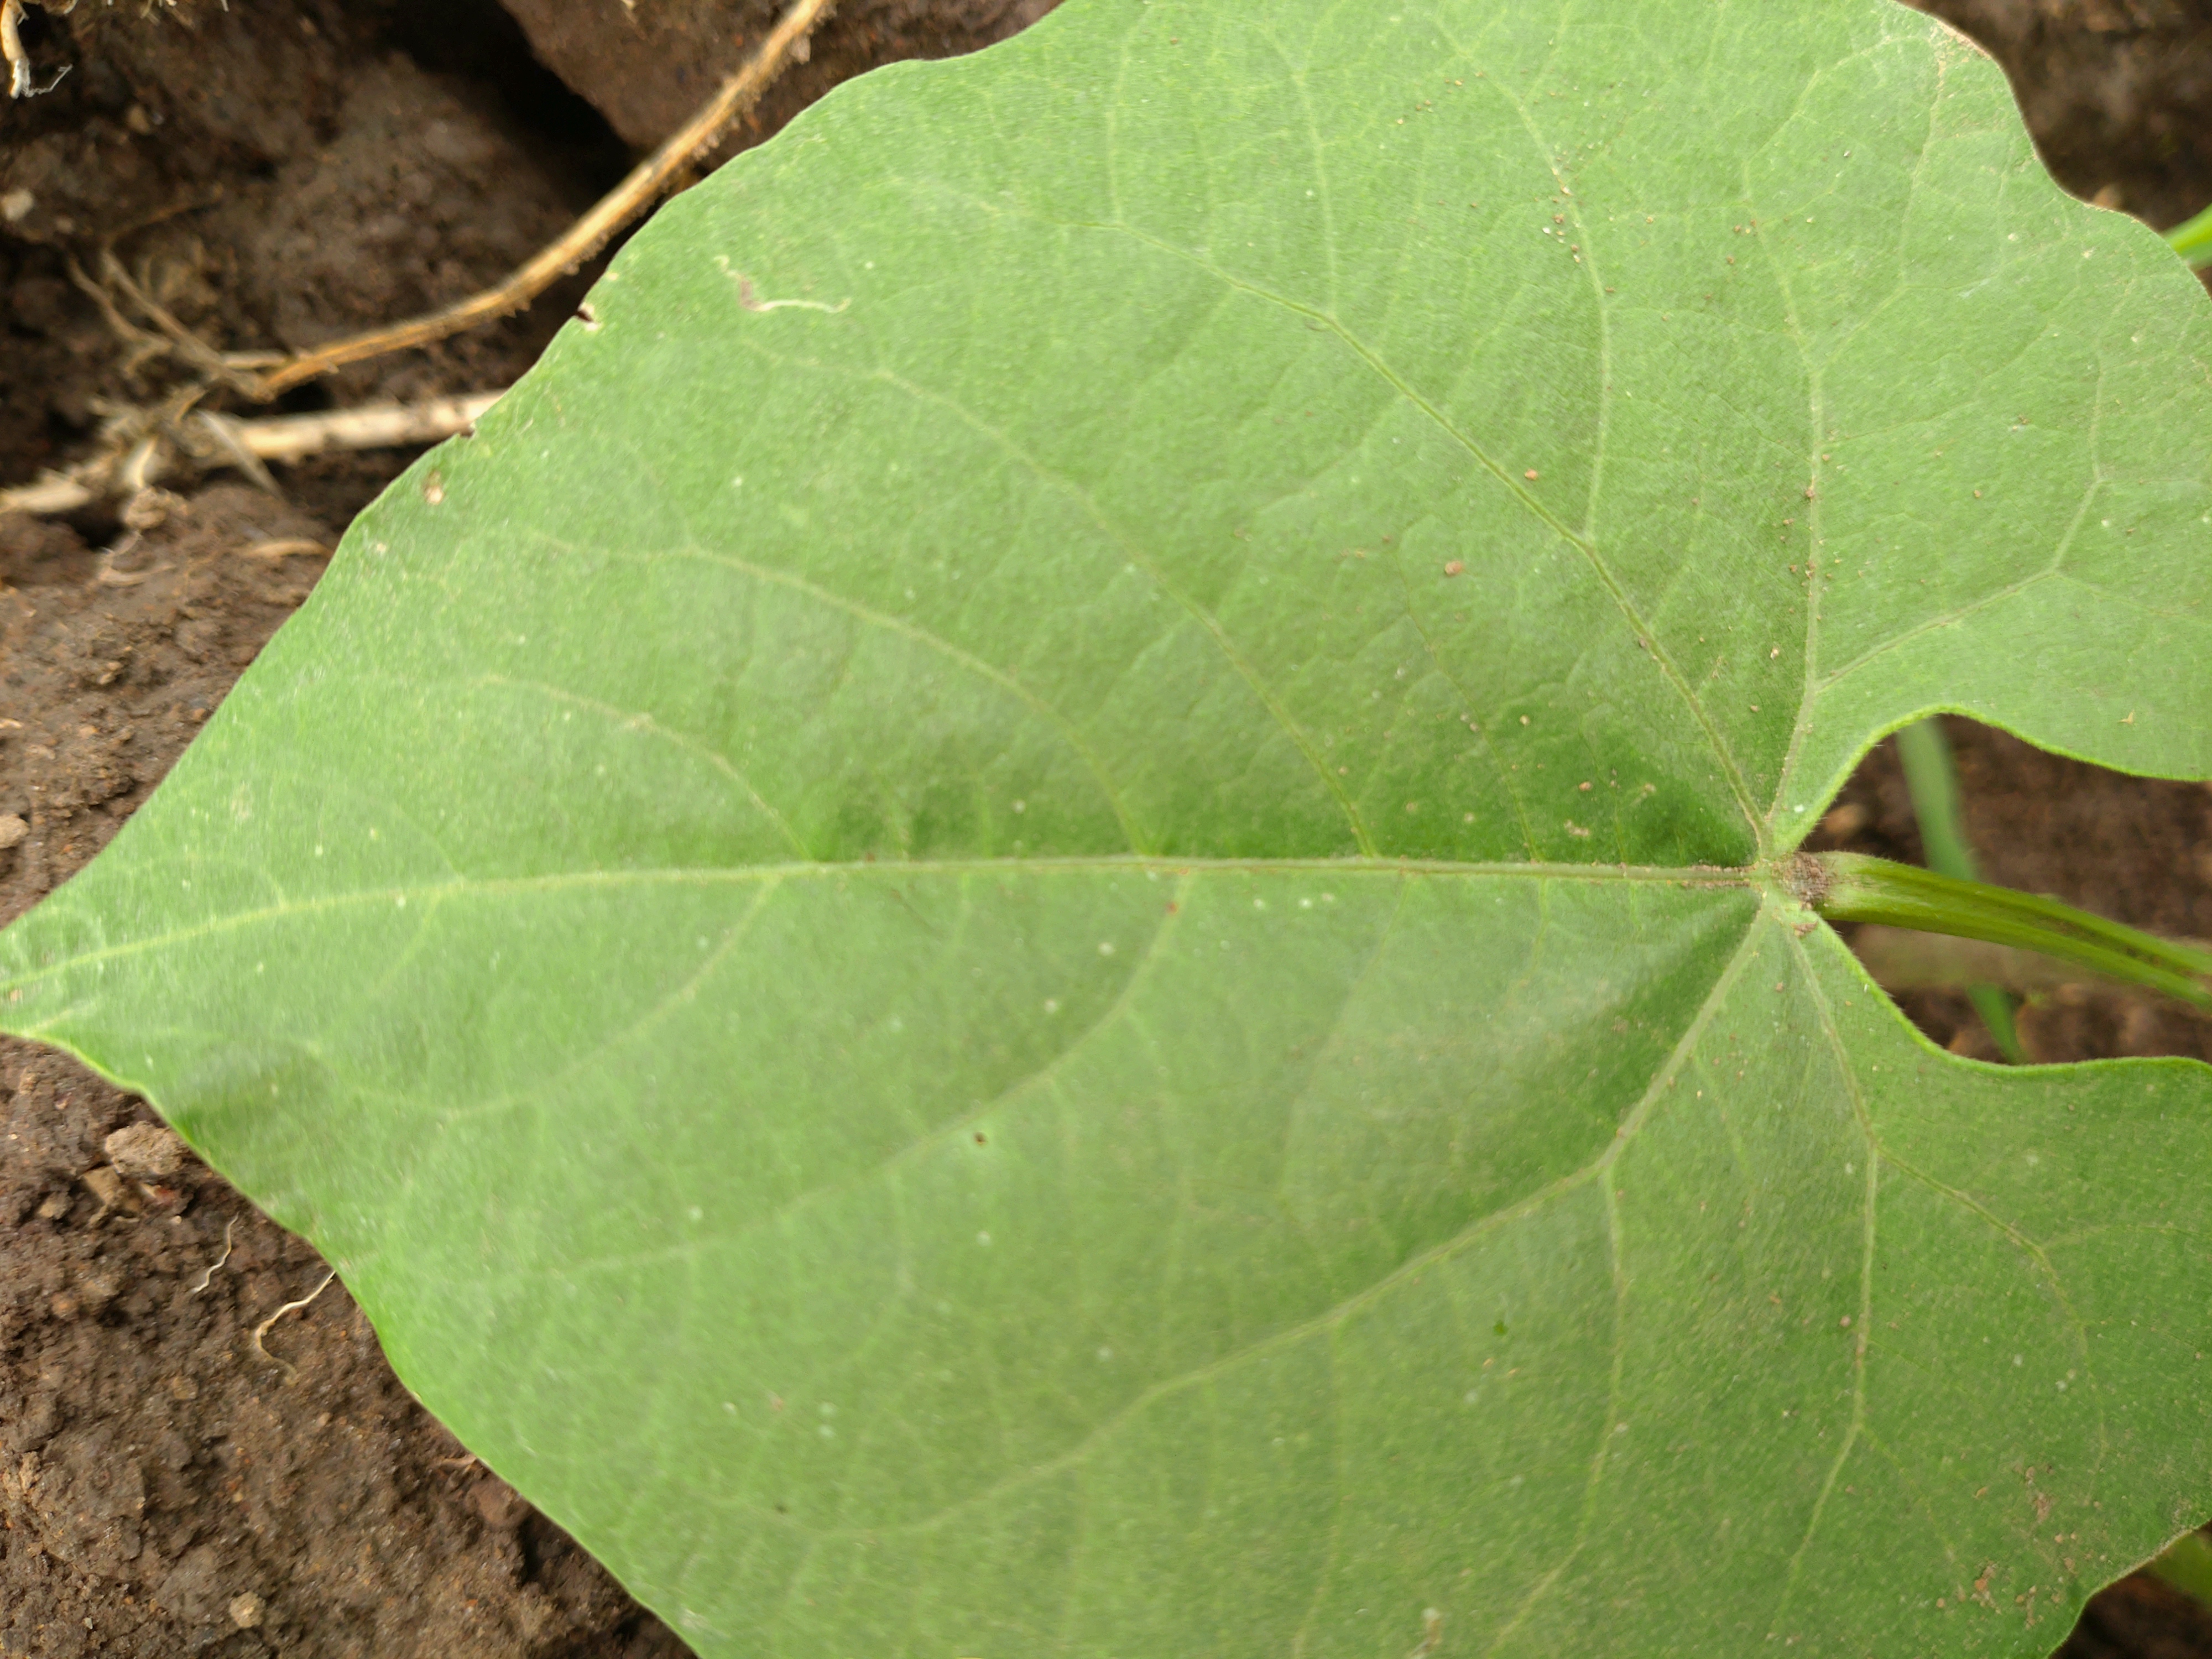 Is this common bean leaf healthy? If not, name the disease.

healthy
